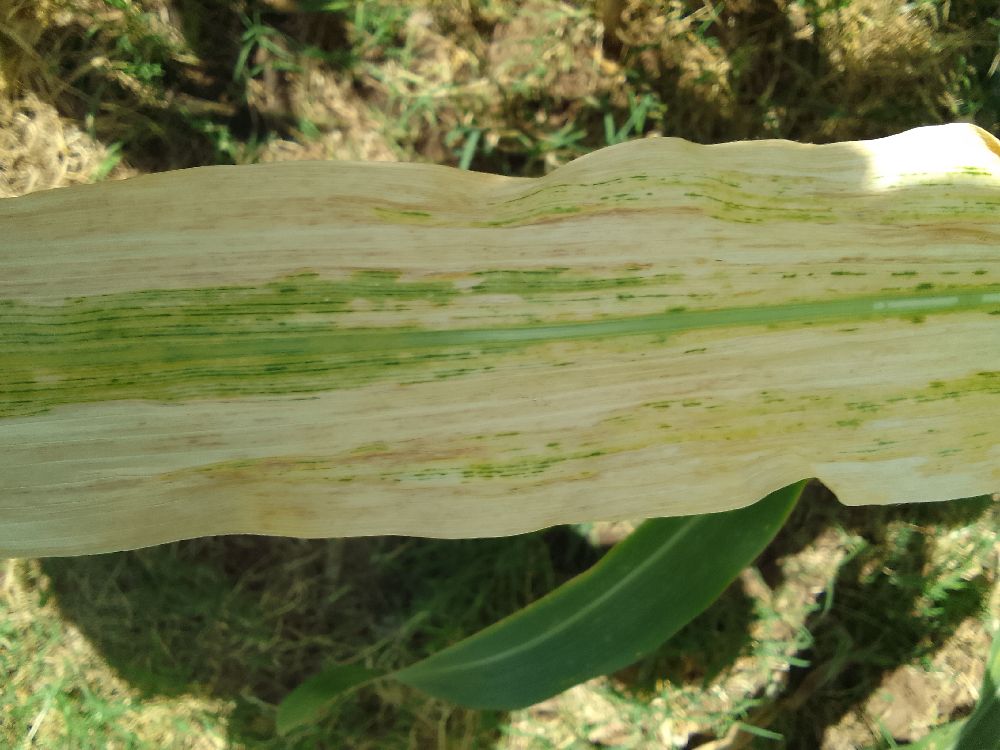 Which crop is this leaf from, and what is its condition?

maize, maize lethal necrosis
